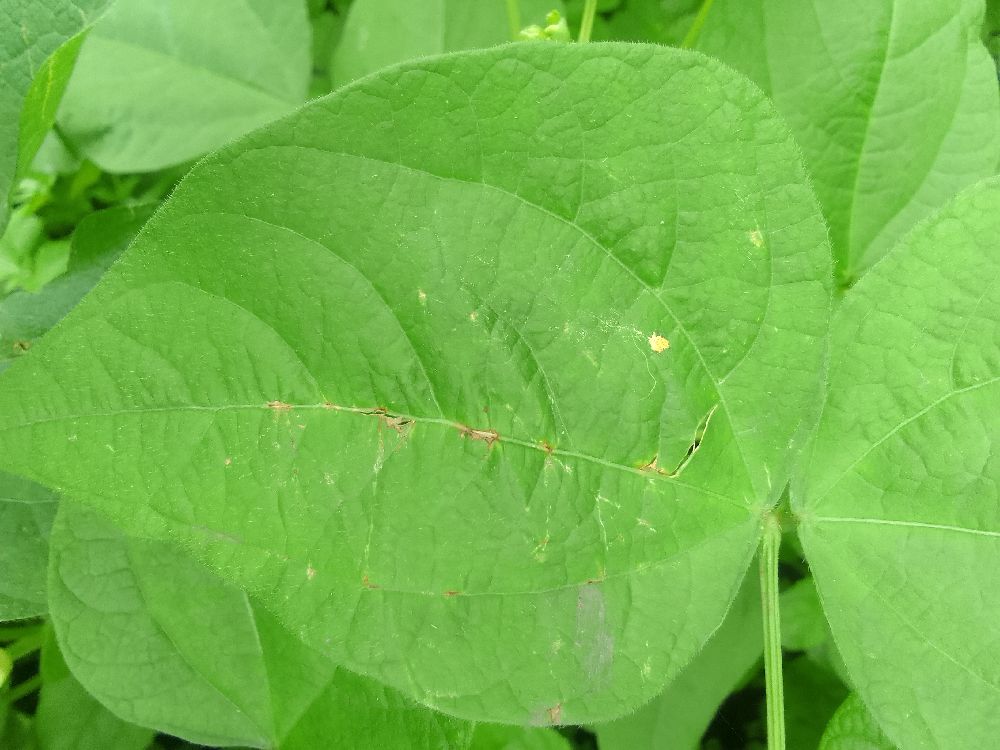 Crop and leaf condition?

common bean, healthy
